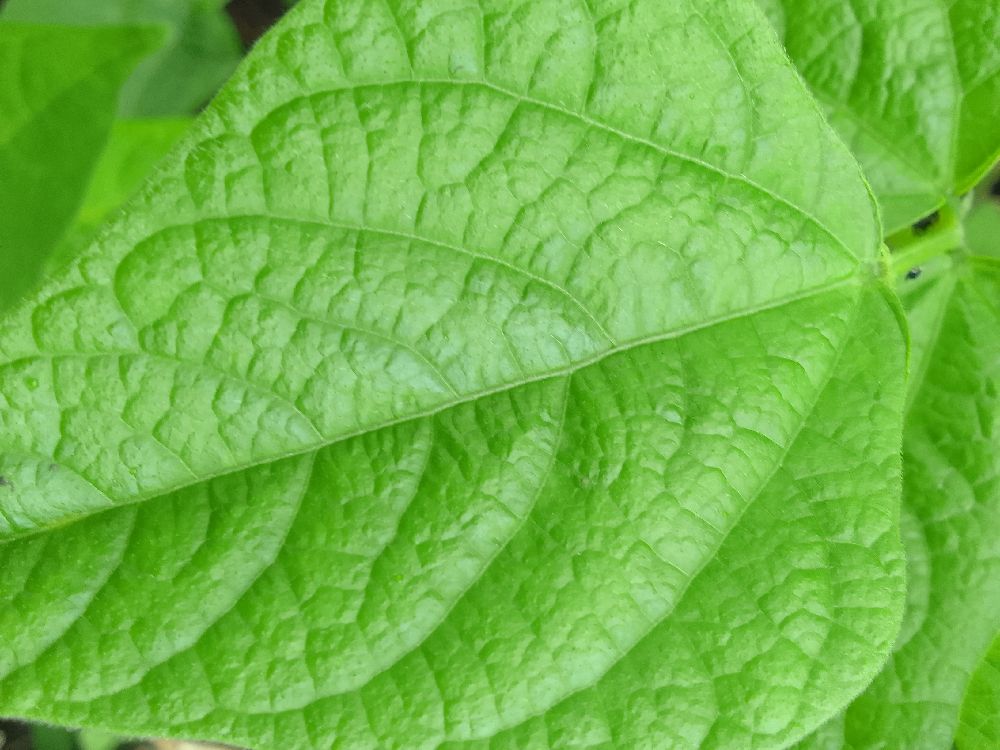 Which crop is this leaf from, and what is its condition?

common bean, healthy
